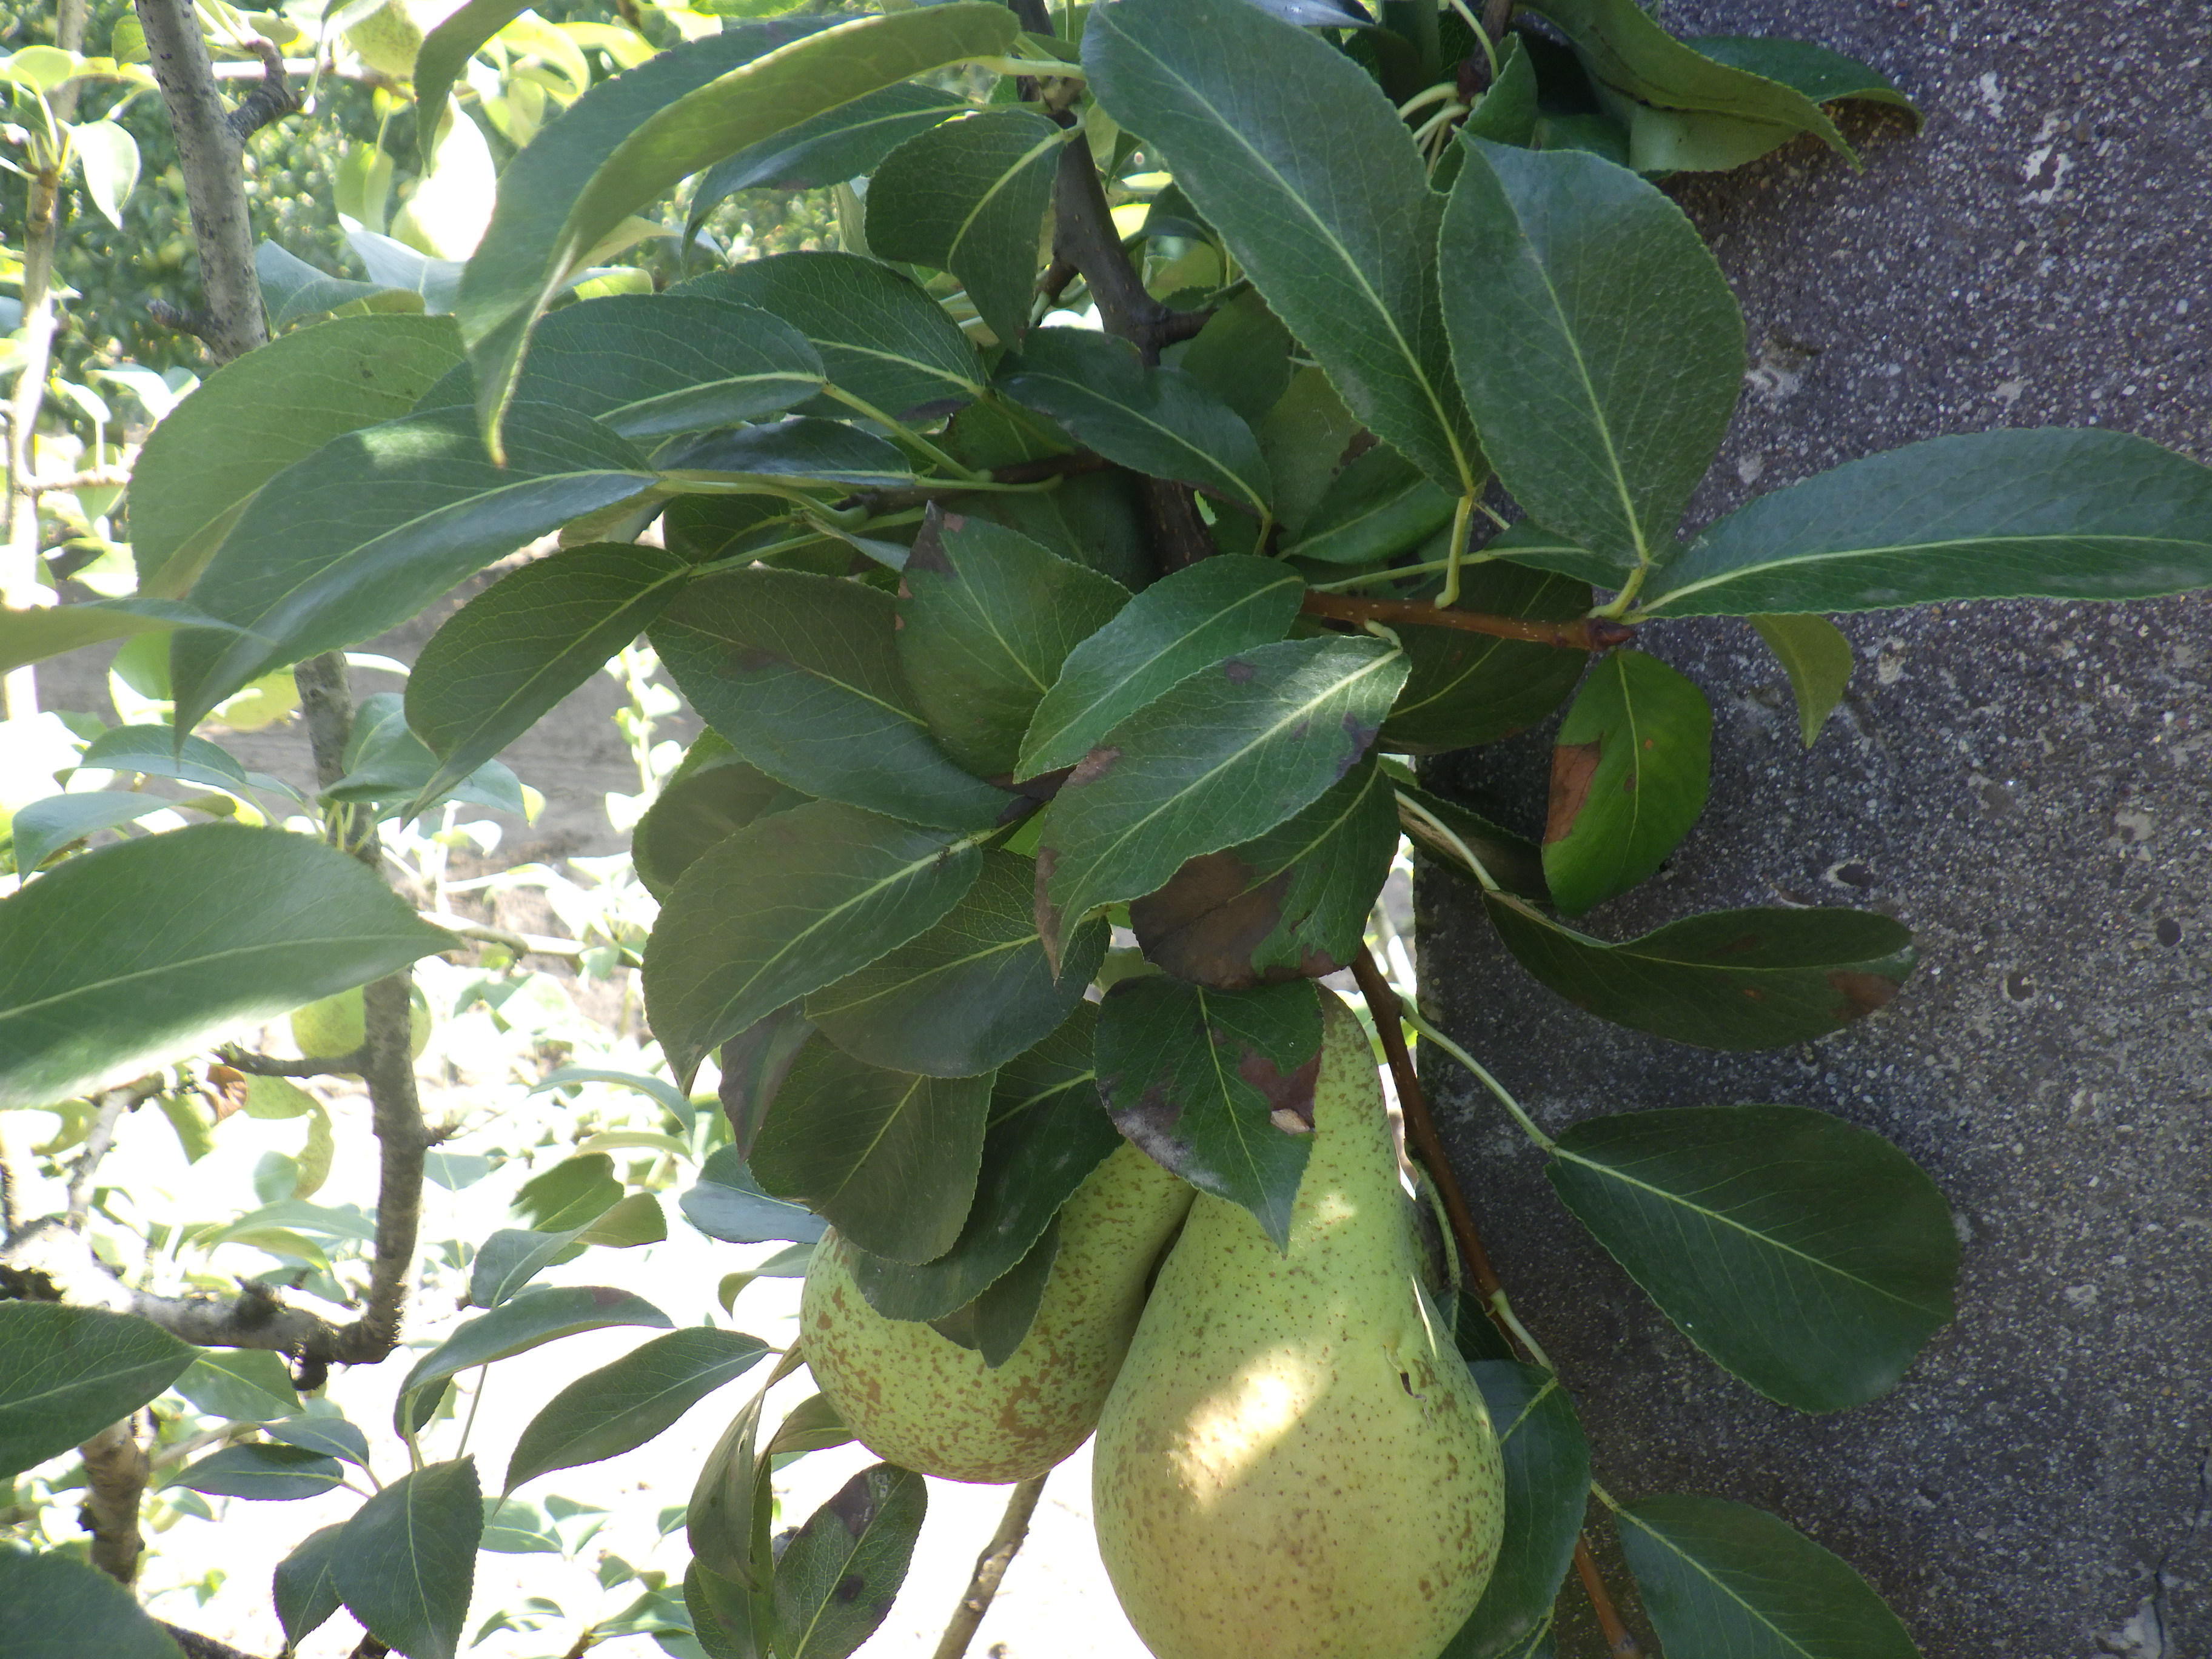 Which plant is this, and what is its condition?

pear, black spot, chemical damage
